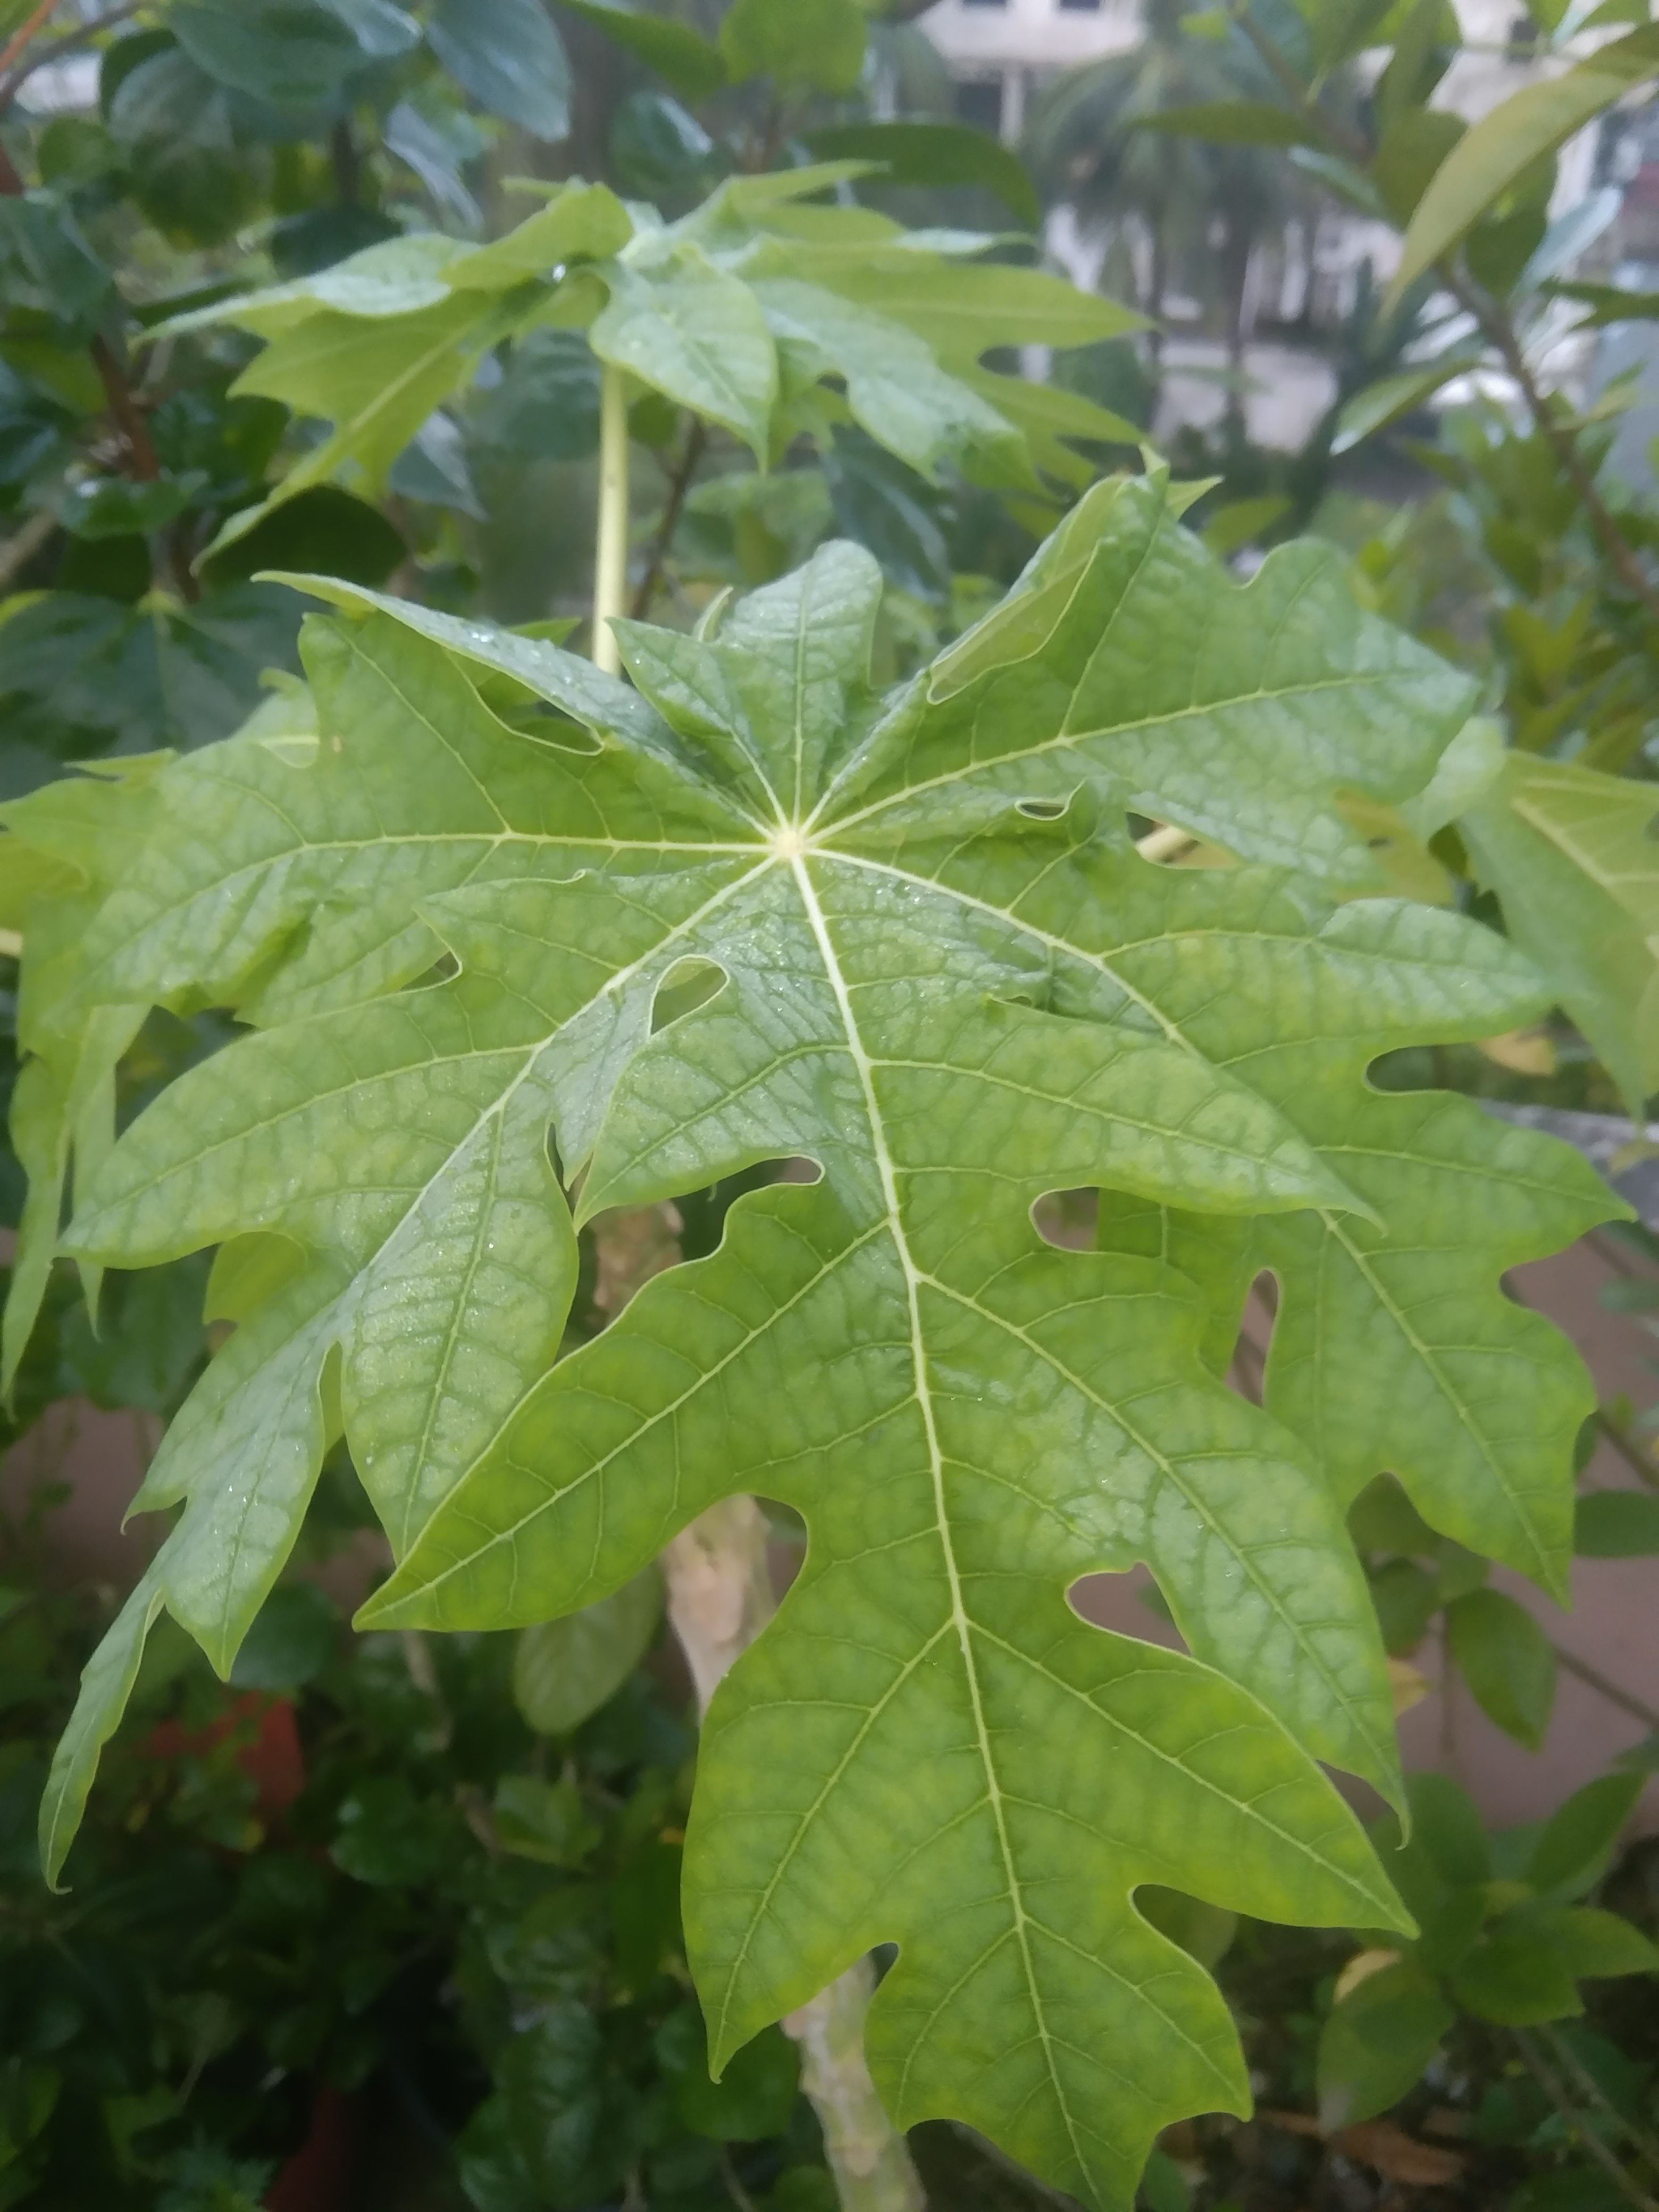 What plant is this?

papaya
